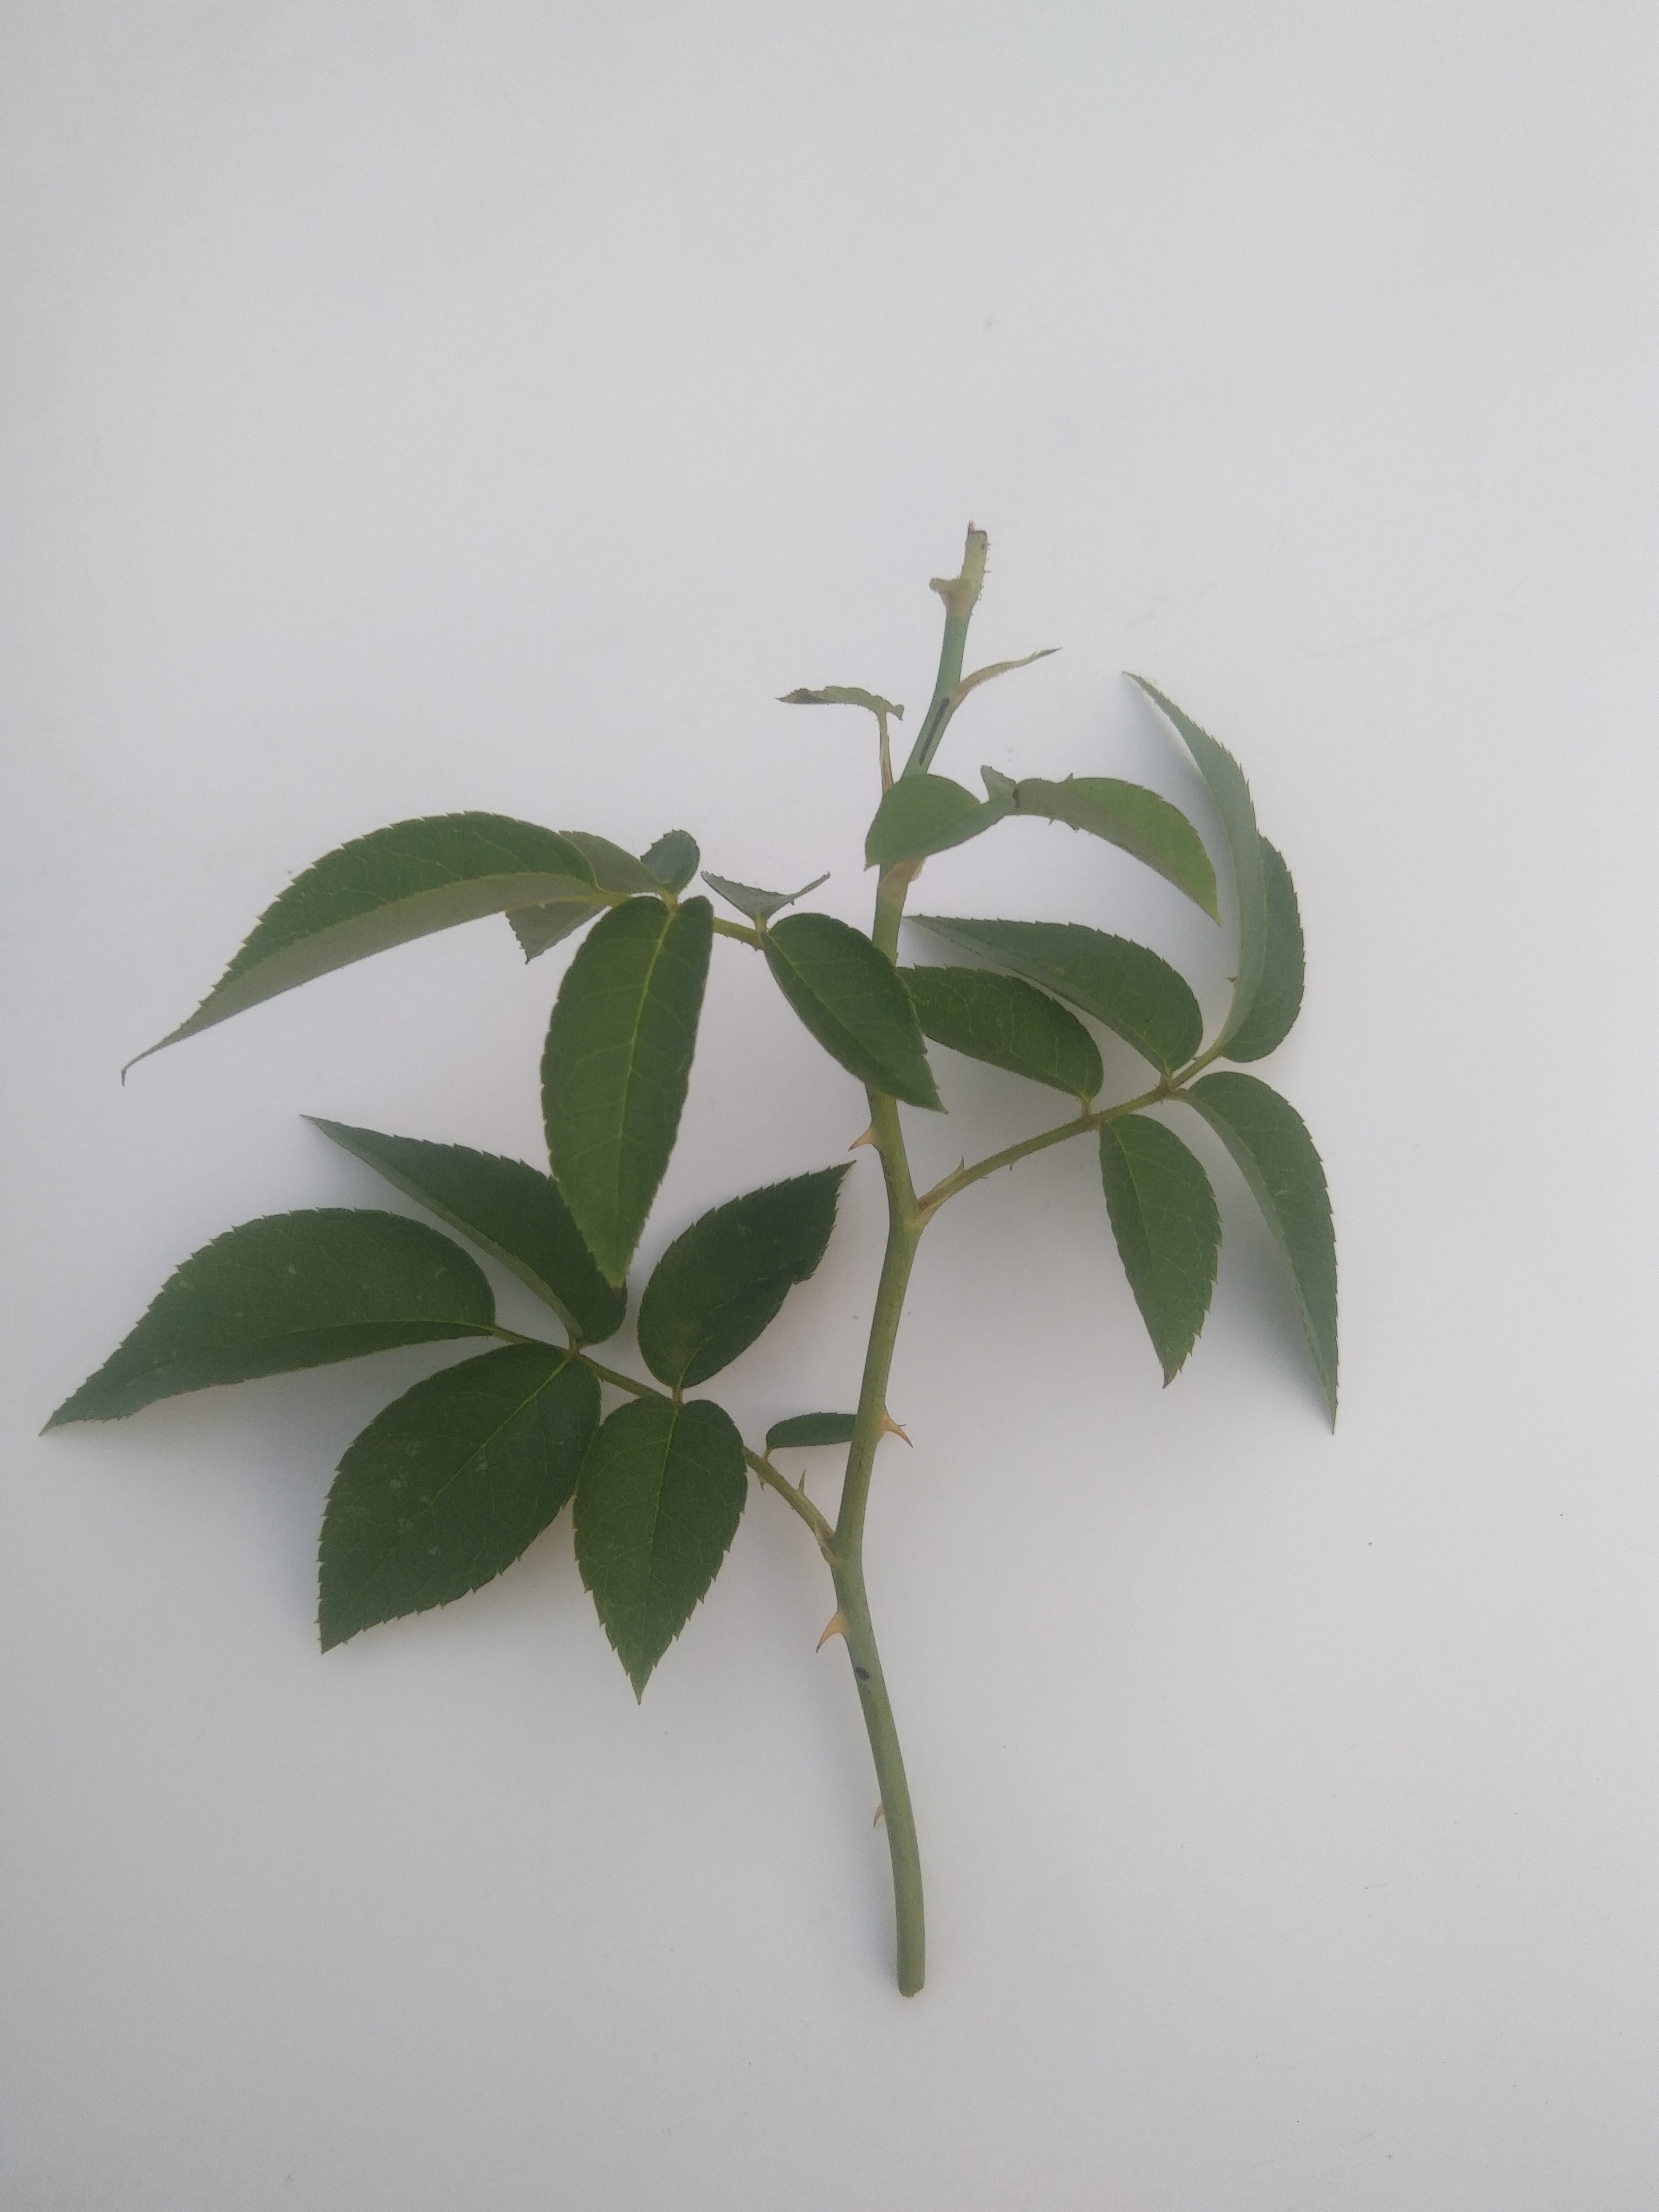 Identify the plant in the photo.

rose
